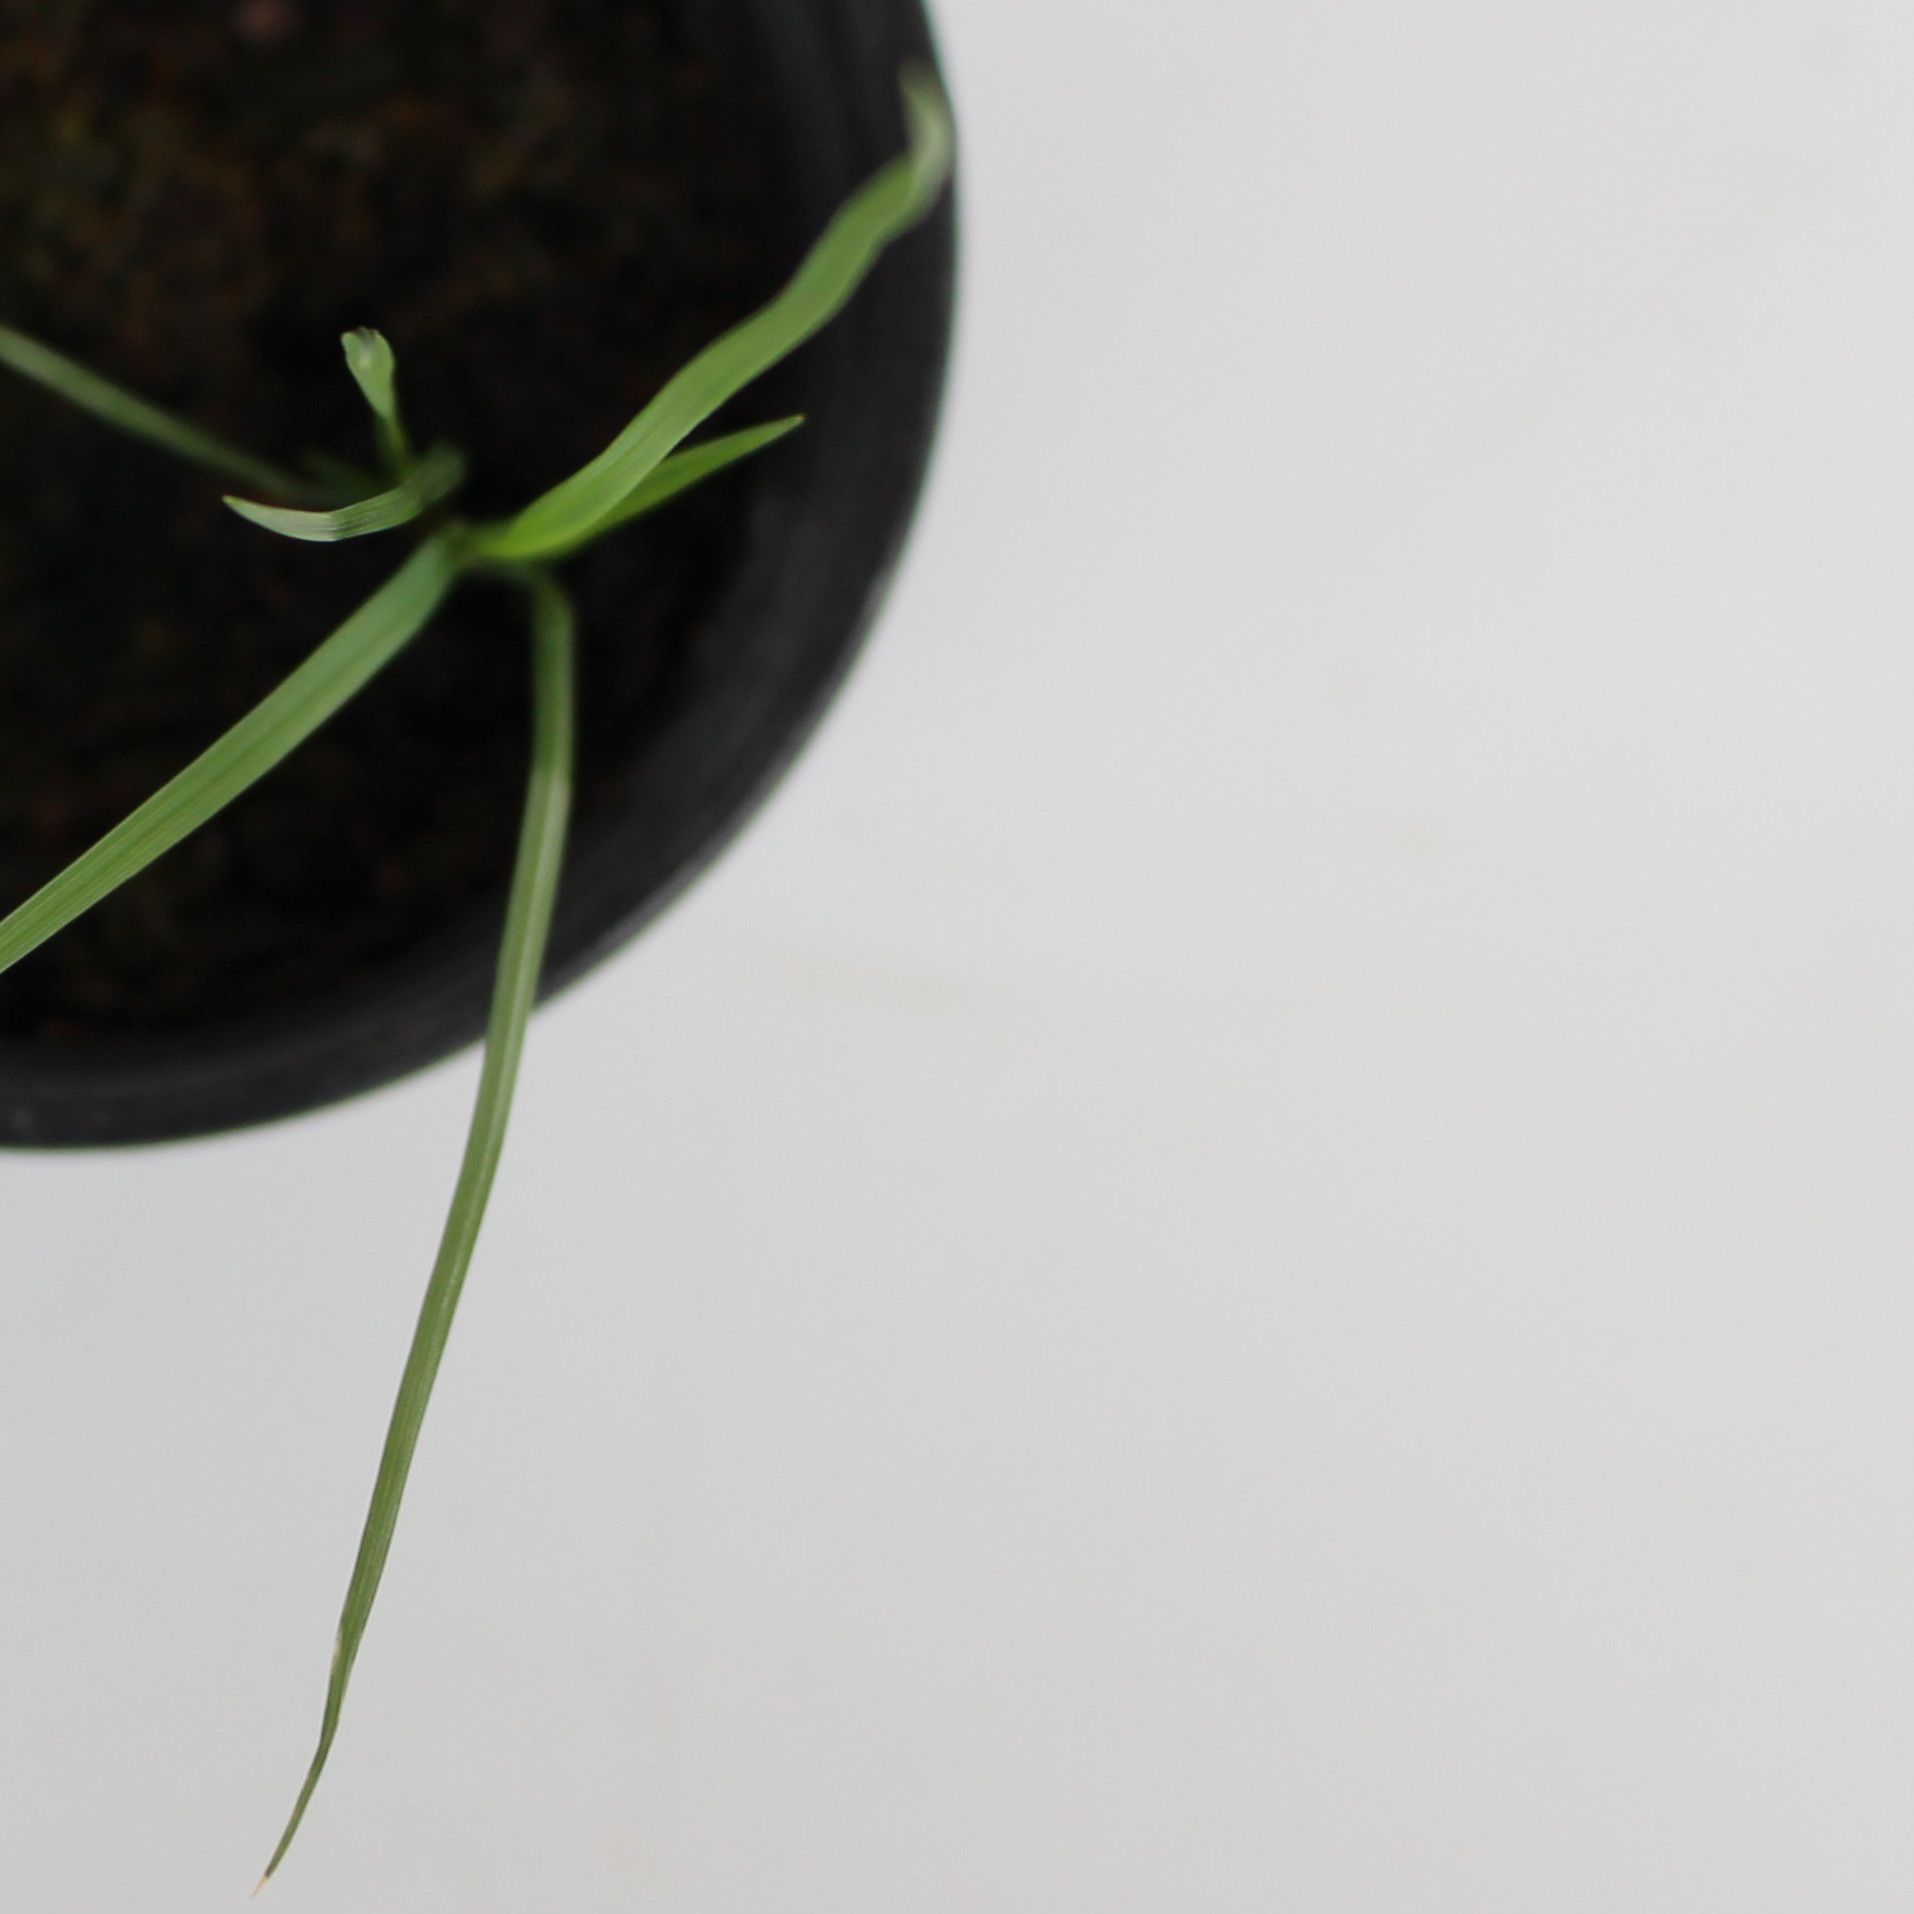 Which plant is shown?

Lolium multiflorum
